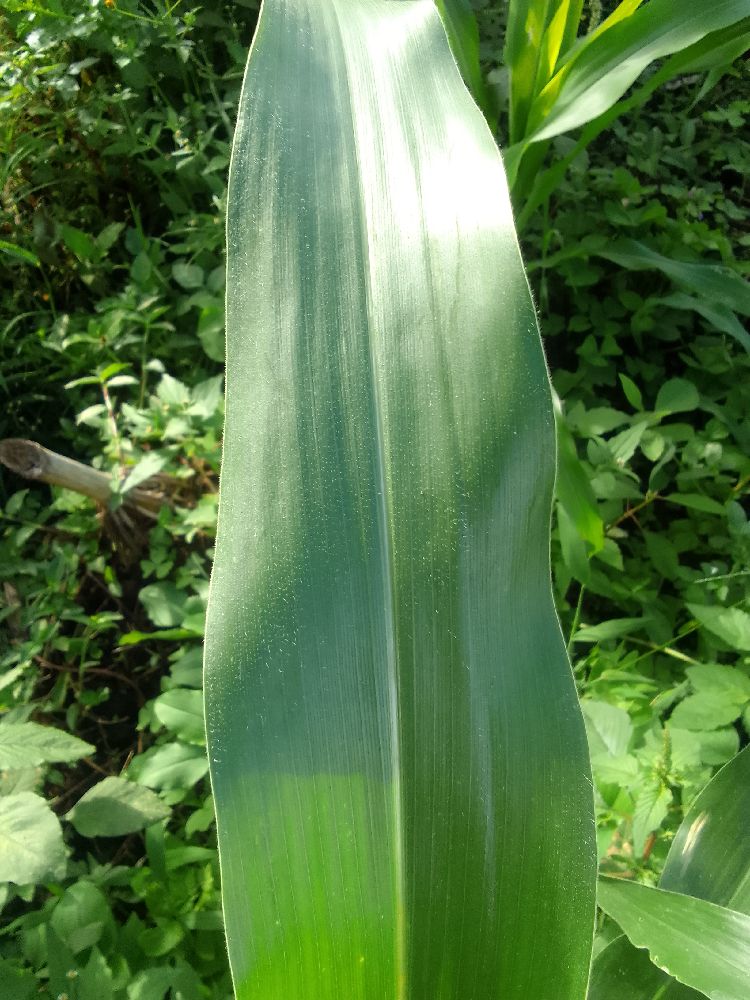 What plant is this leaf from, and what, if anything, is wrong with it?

maize, healthy
